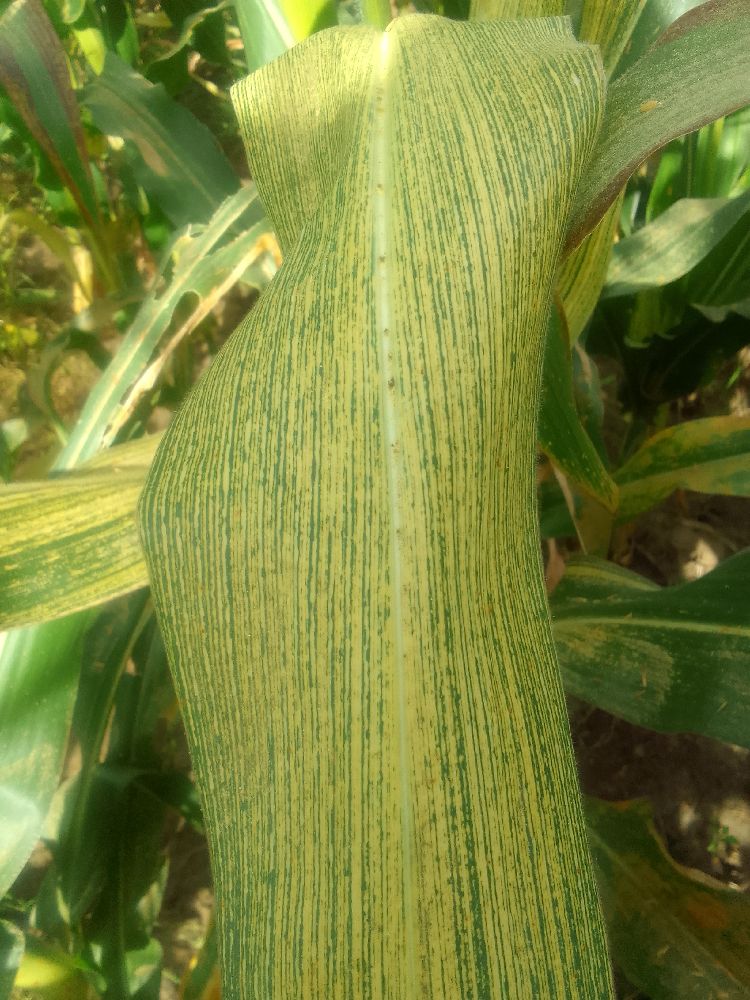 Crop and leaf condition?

maize, maize streak virus
